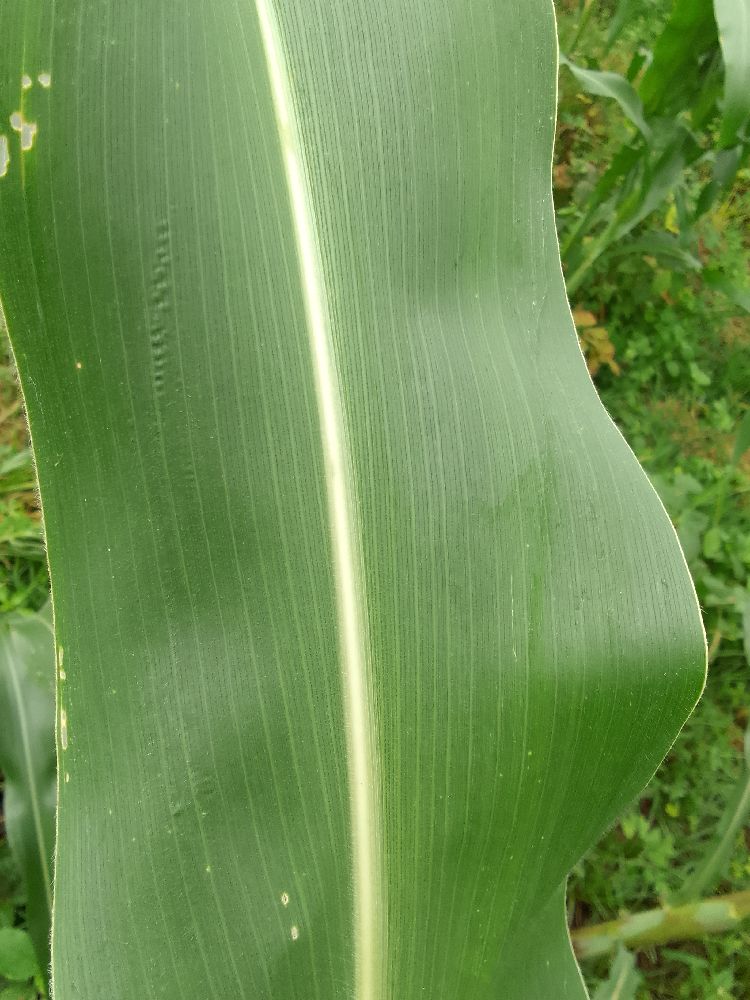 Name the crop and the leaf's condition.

maize, healthy
